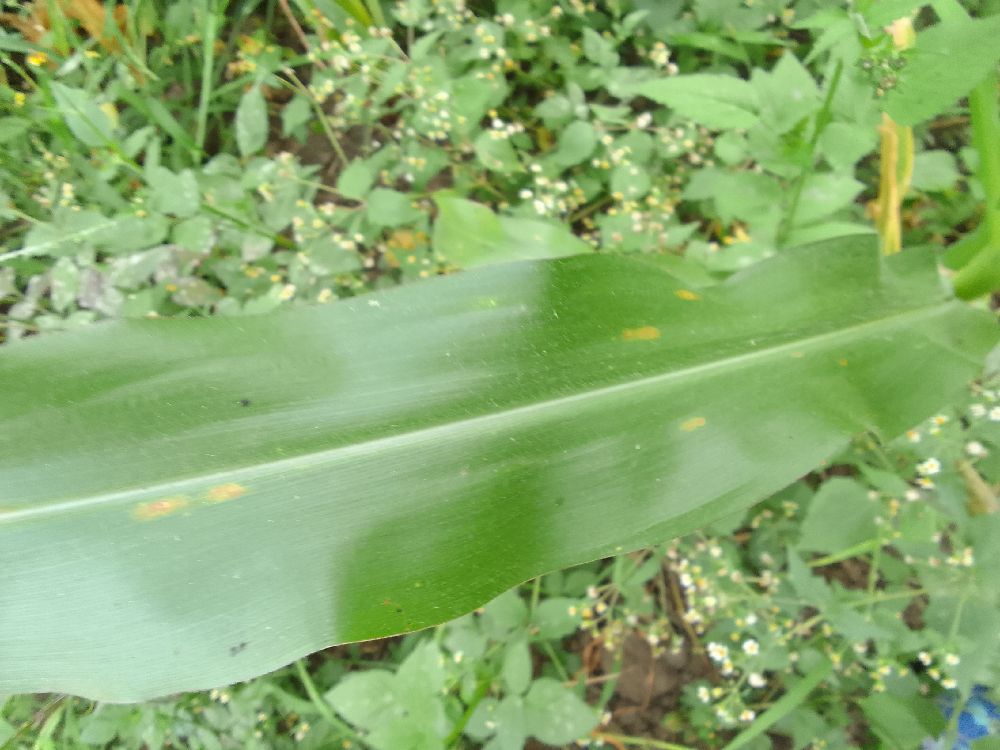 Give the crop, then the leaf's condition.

maize, healthy
